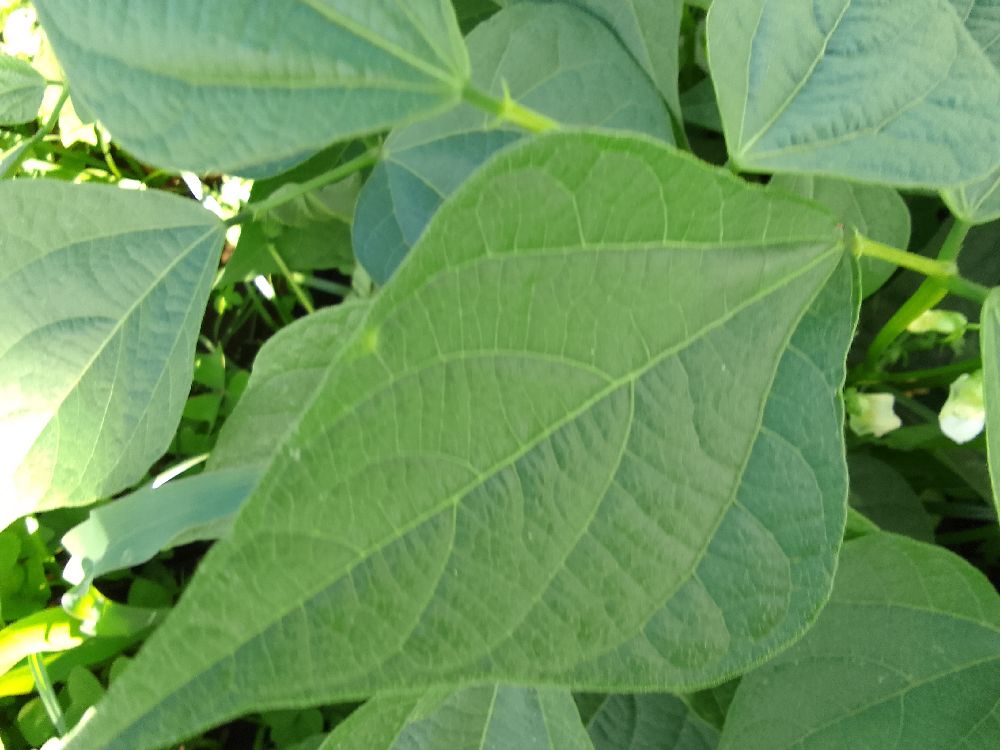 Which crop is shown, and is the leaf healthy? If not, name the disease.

common bean, healthy
